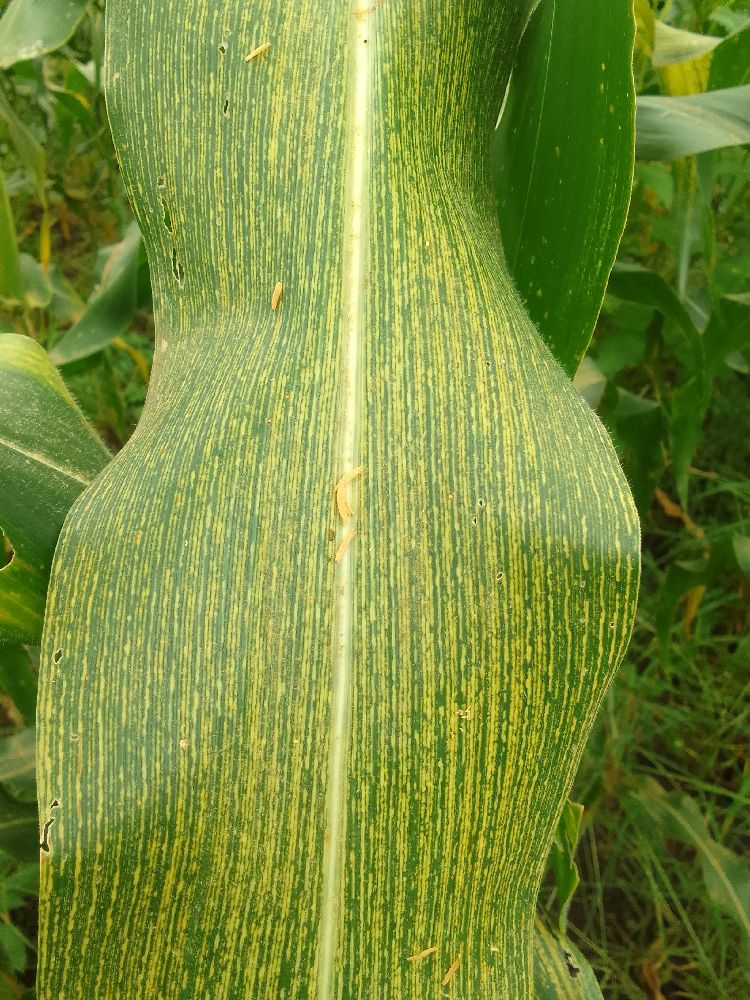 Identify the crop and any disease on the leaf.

maize, maize streak virus
